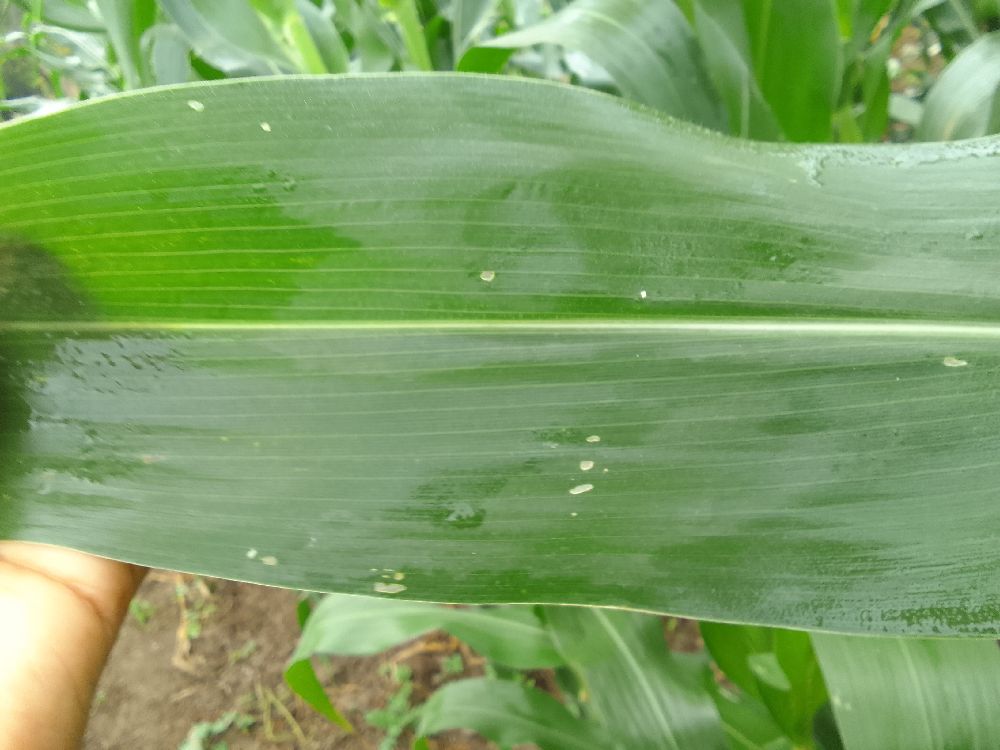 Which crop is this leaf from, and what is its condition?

maize, healthy
